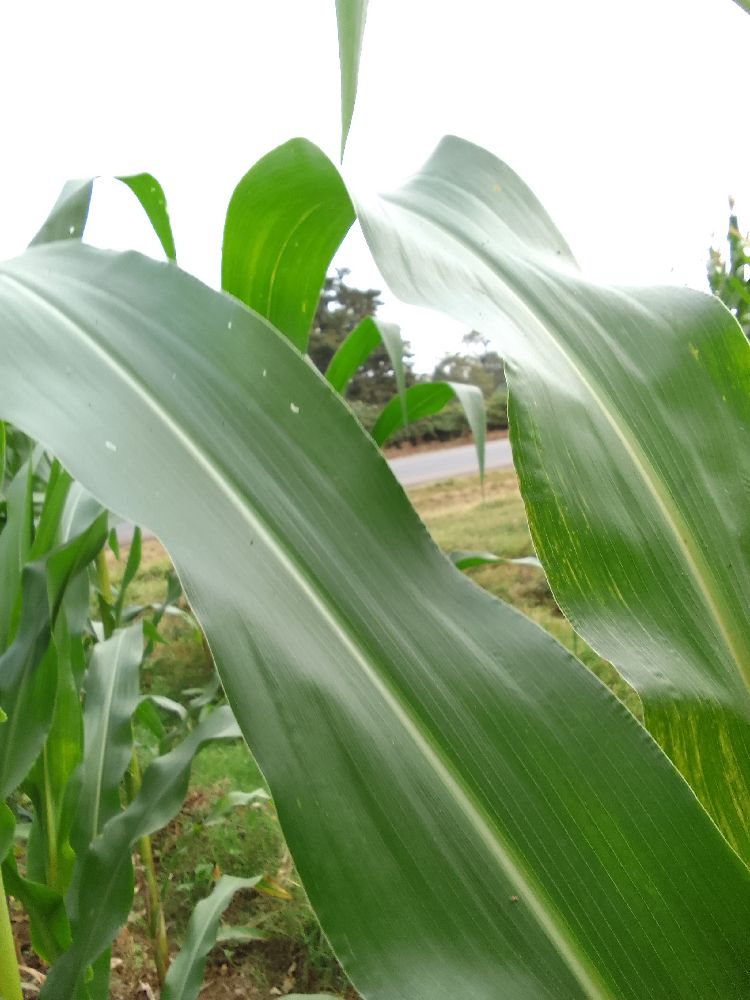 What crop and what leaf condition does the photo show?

maize, healthy
